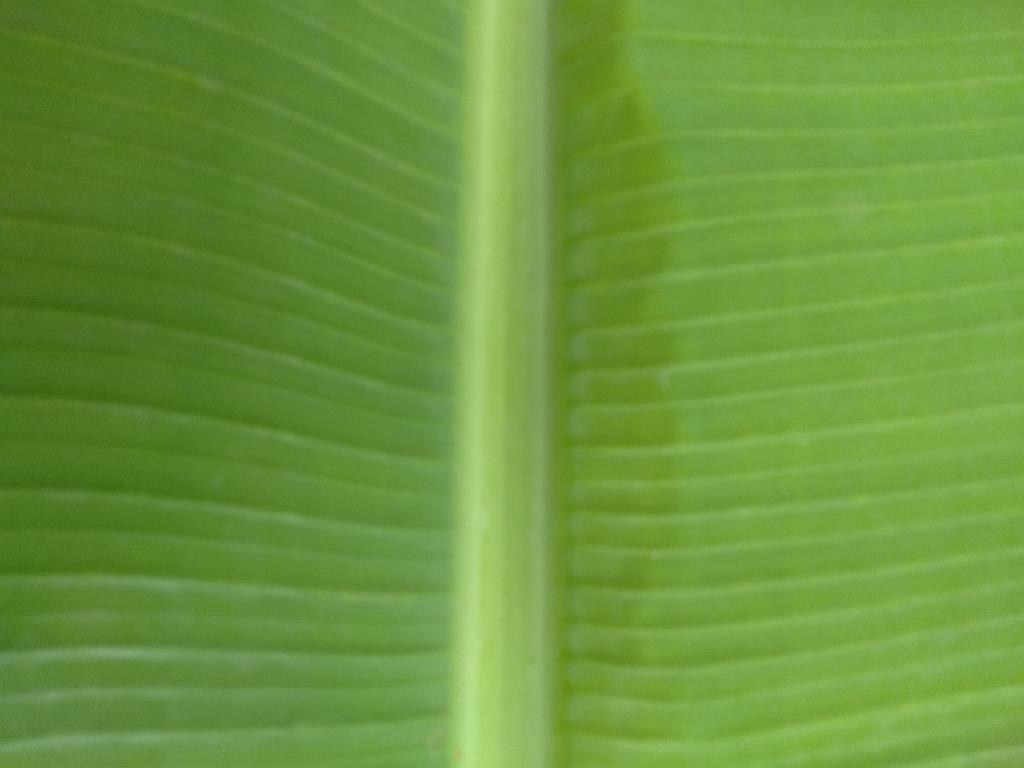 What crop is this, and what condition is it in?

banana, healthy
